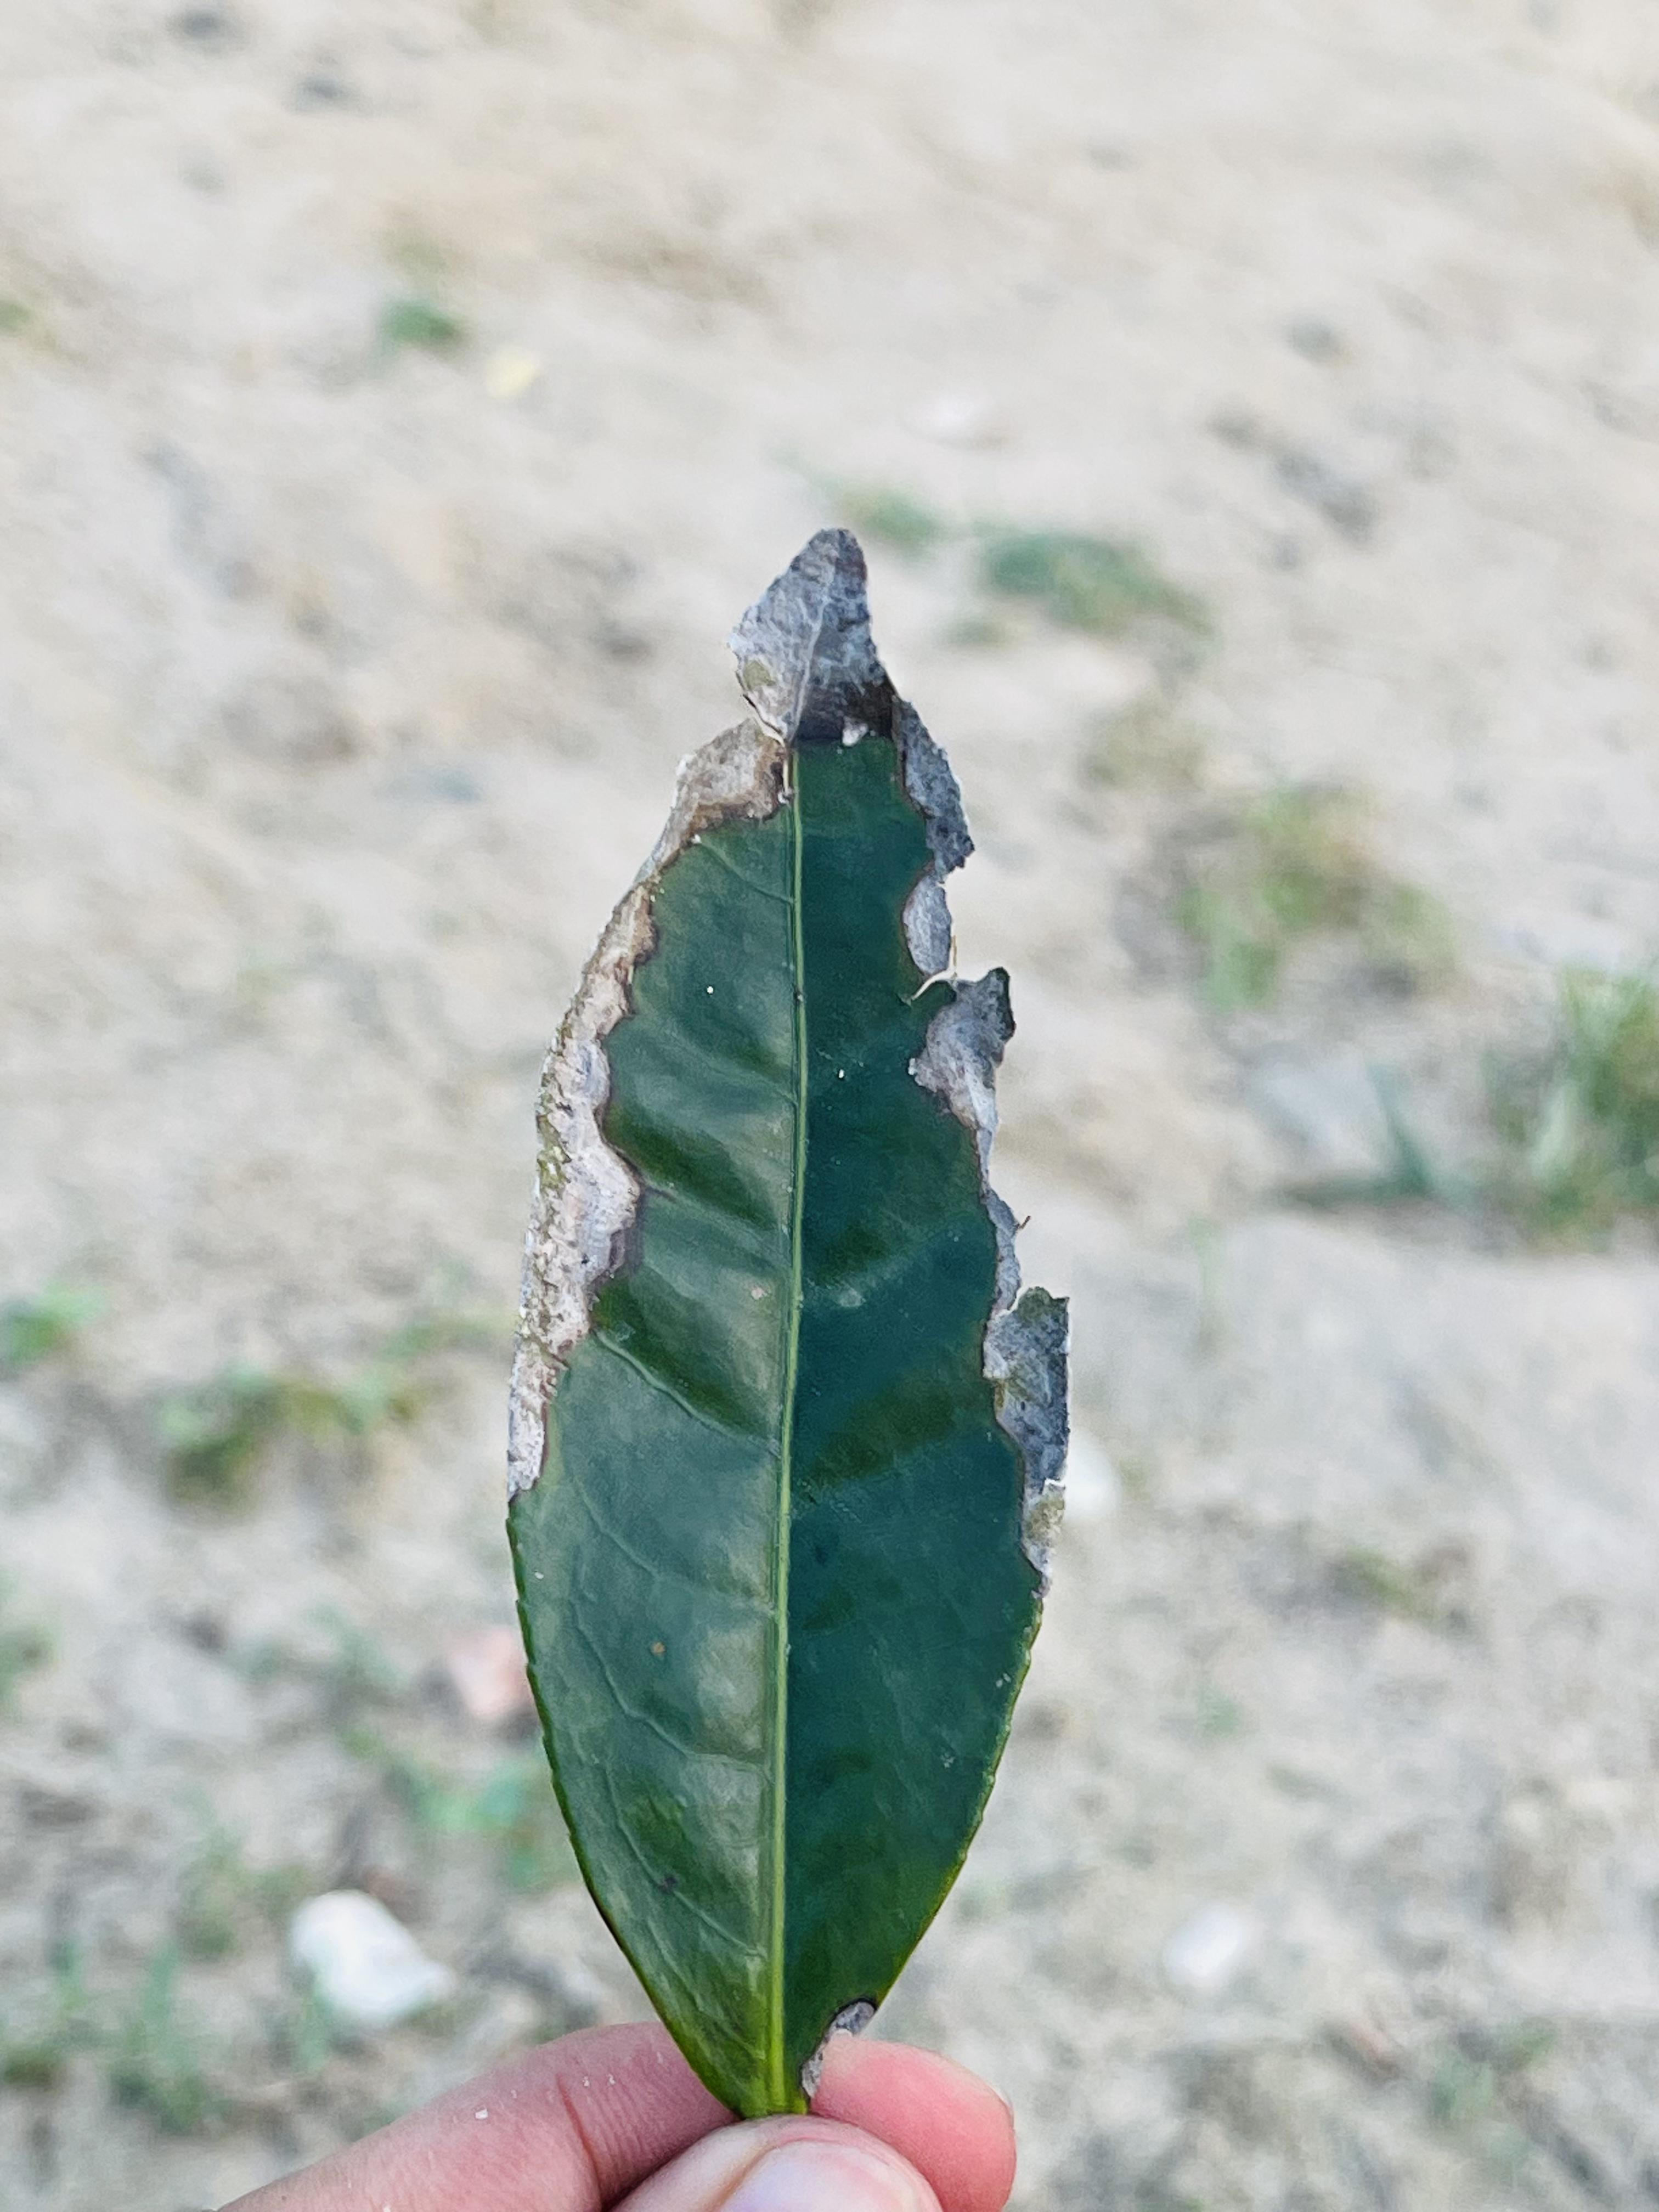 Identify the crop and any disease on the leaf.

tea, blight
